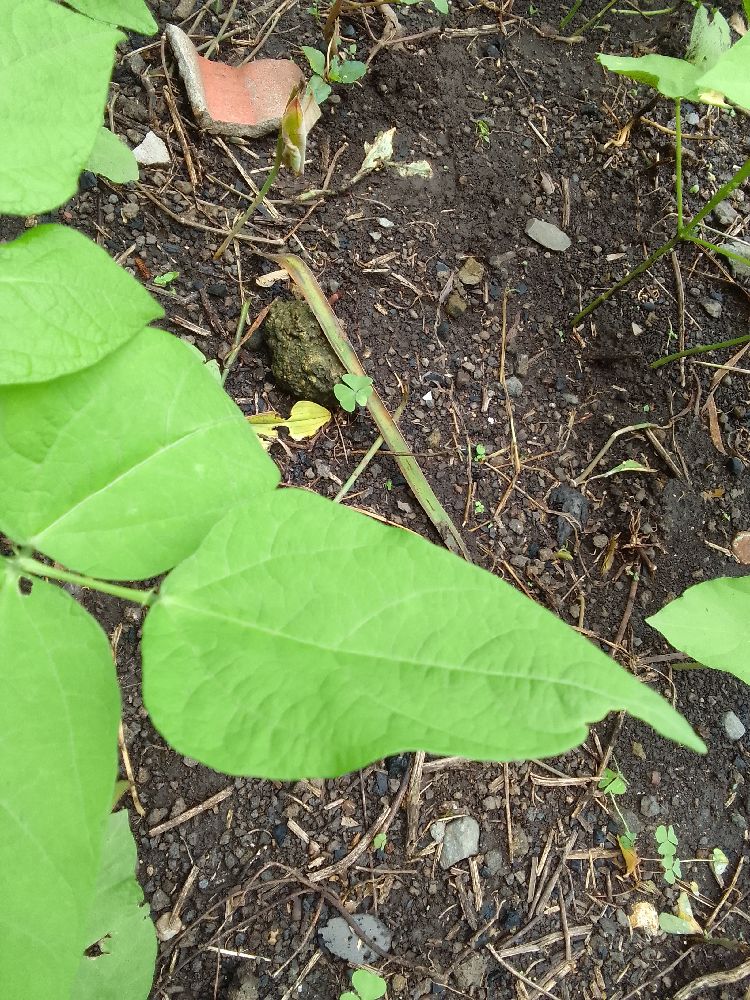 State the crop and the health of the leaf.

common bean, healthy
